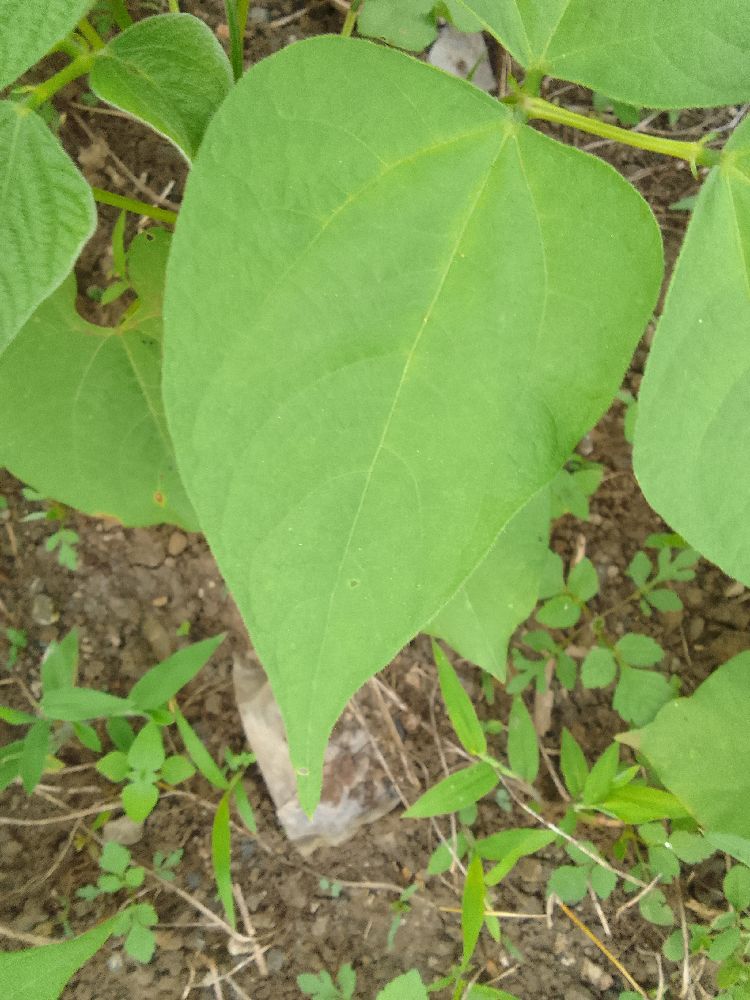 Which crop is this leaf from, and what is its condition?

common bean, healthy
